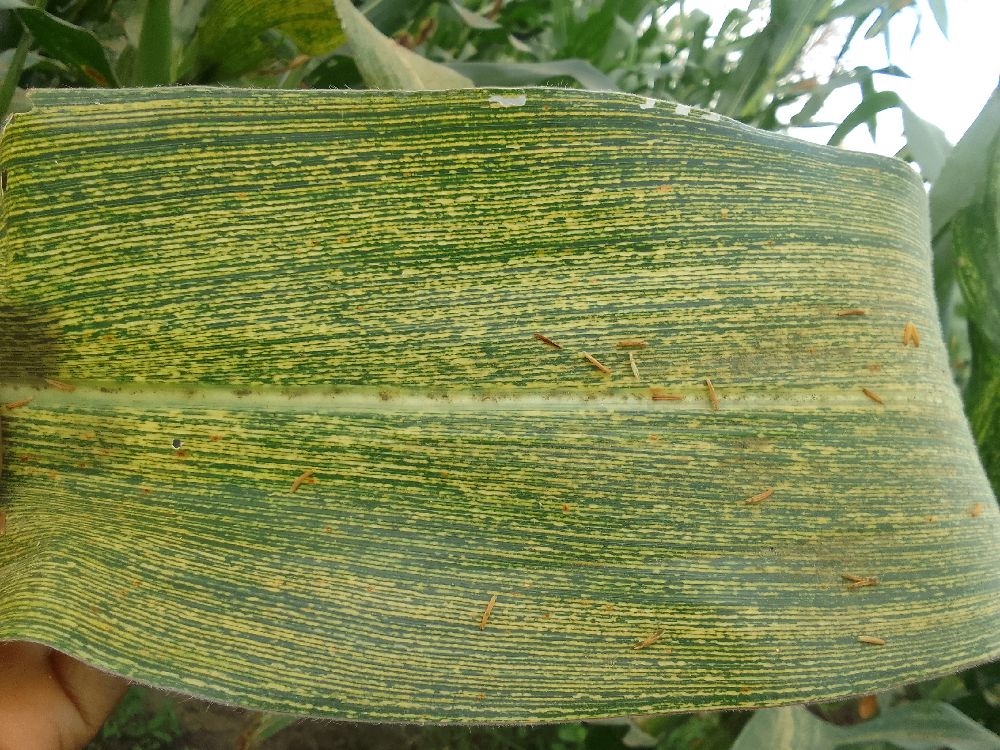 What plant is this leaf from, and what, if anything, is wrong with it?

maize, maize streak virus
